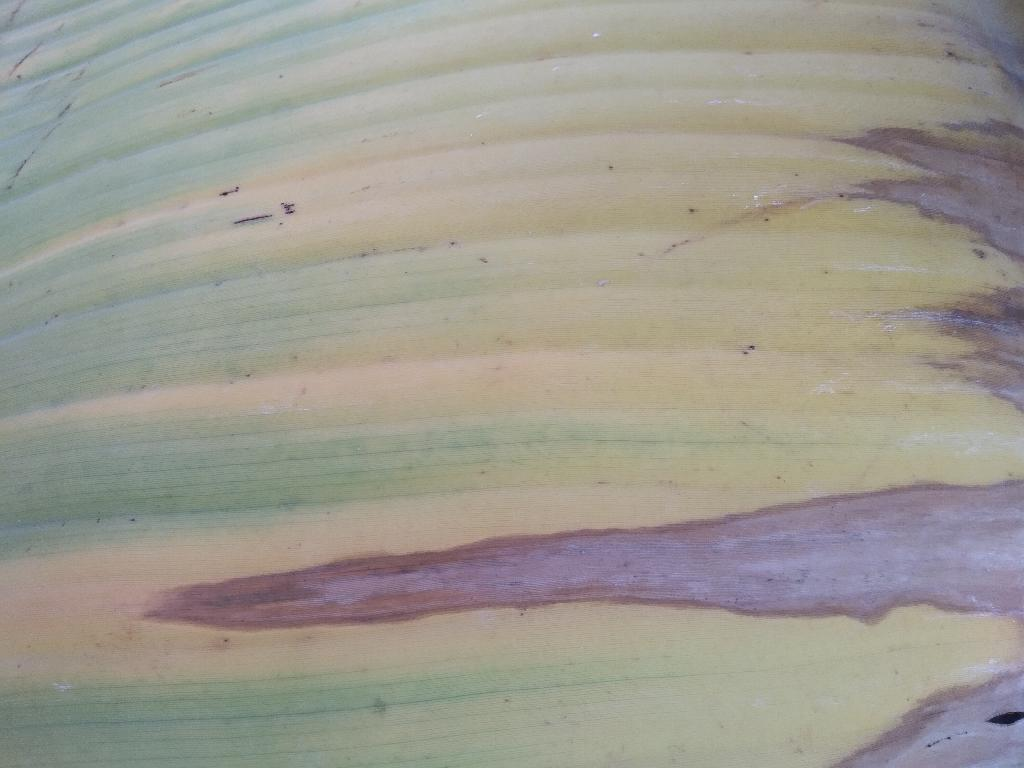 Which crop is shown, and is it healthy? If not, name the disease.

banana, fusarium wilt race 1
